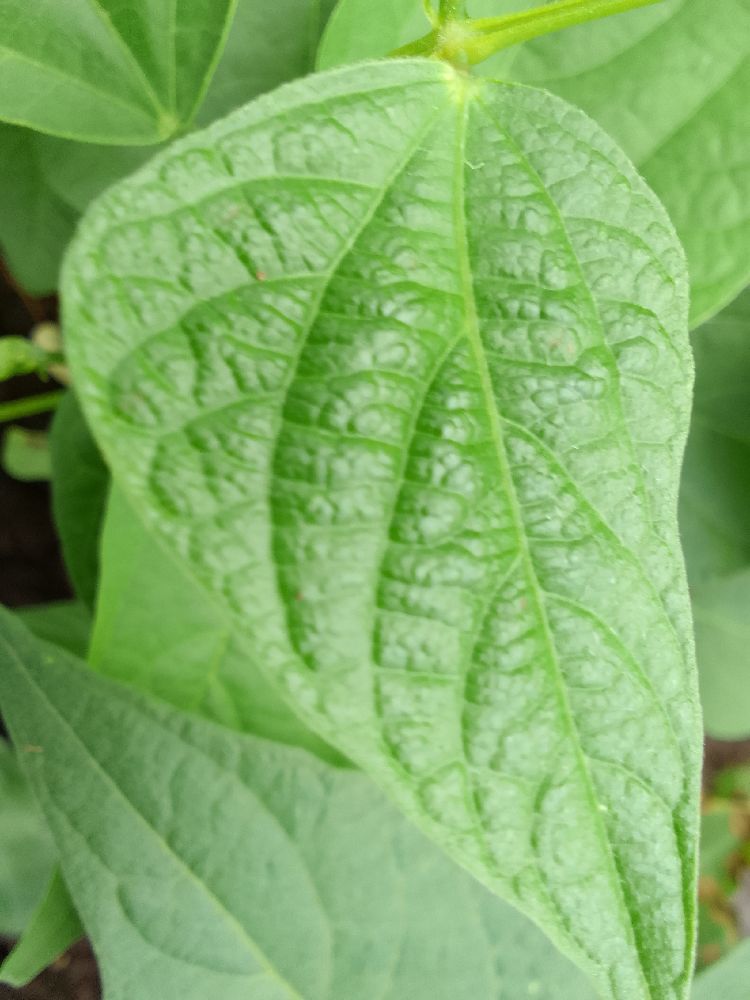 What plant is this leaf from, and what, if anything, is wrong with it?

common bean, healthy
